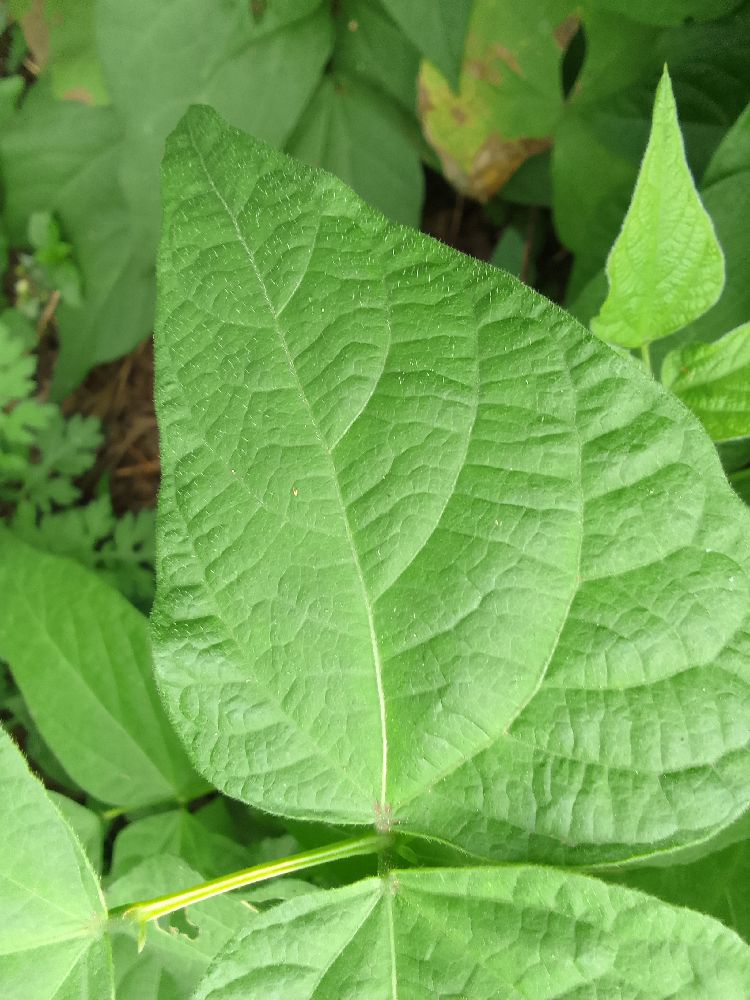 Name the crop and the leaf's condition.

common bean, healthy
